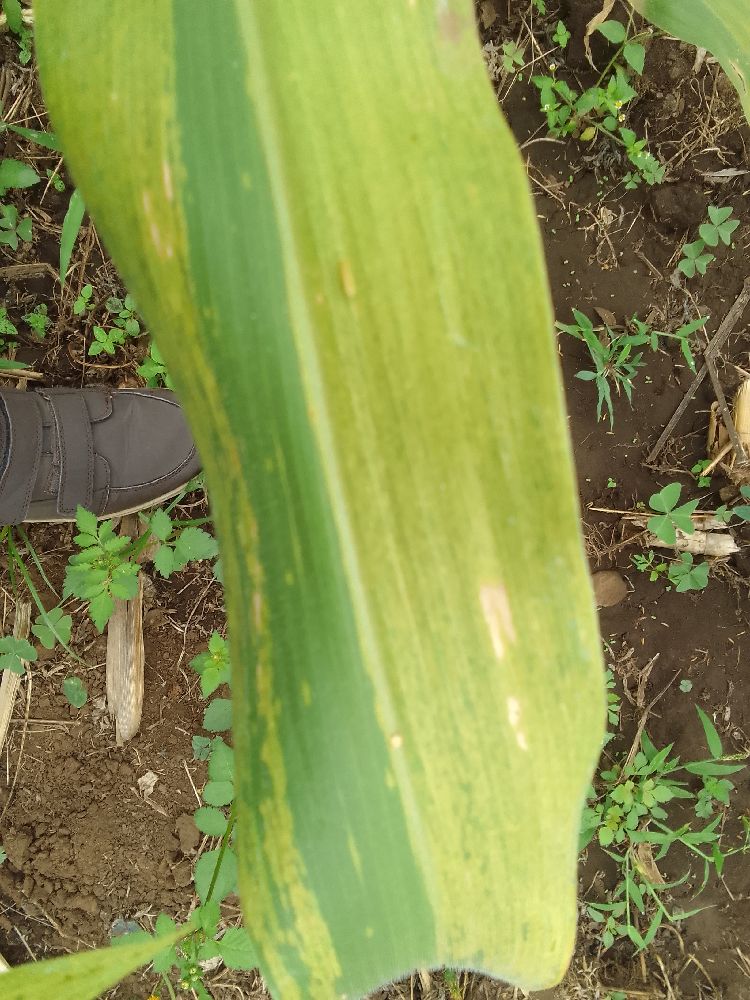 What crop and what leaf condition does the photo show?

maize, maize lethal necrosis
